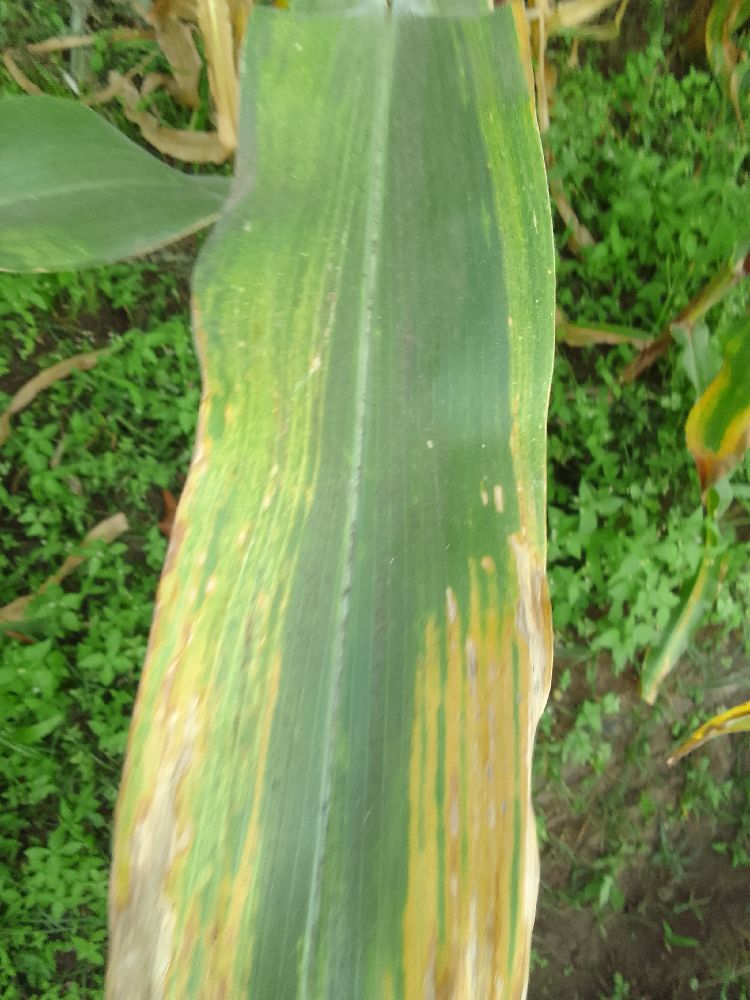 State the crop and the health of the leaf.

maize, maize lethal necrosis
